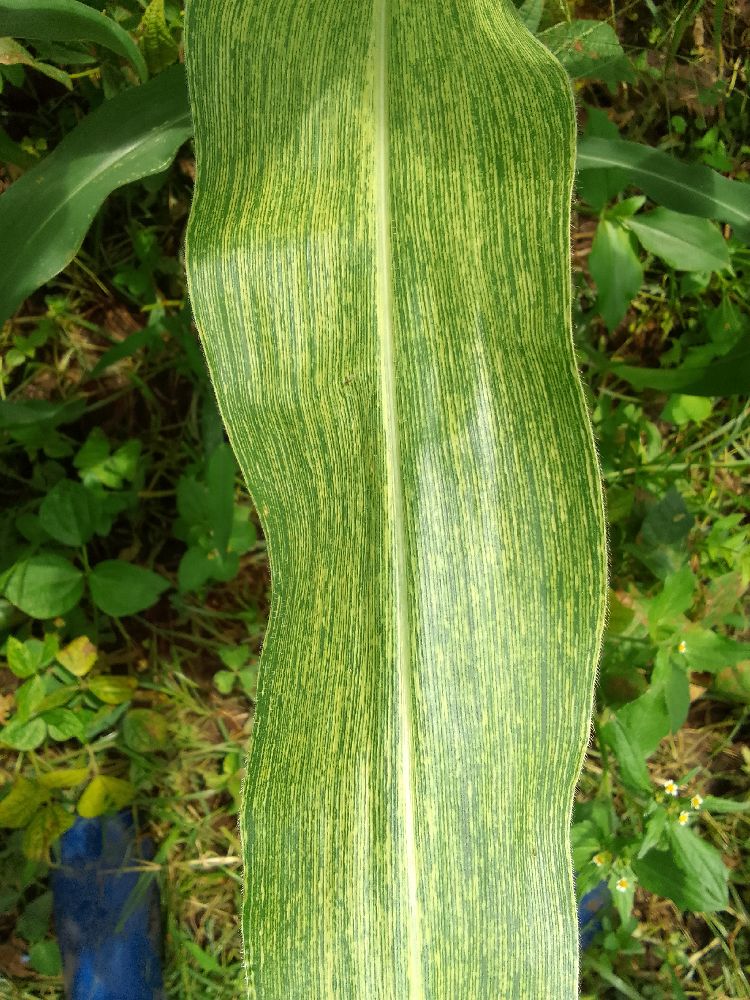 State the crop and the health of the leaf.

maize, maize streak virus
